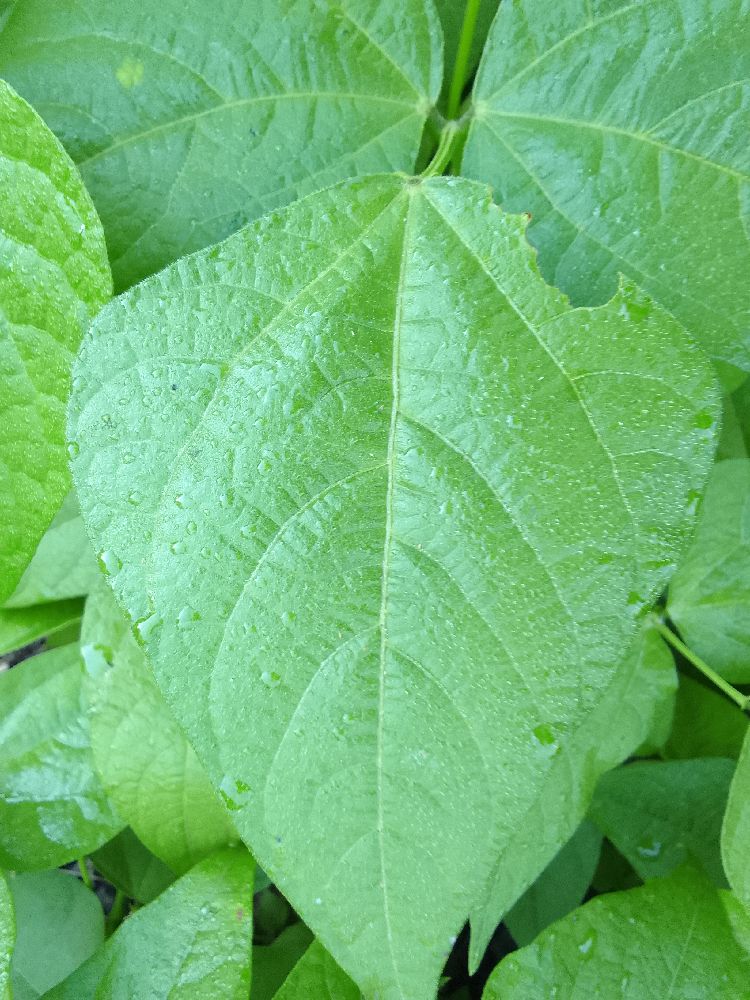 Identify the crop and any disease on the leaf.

common bean, healthy
